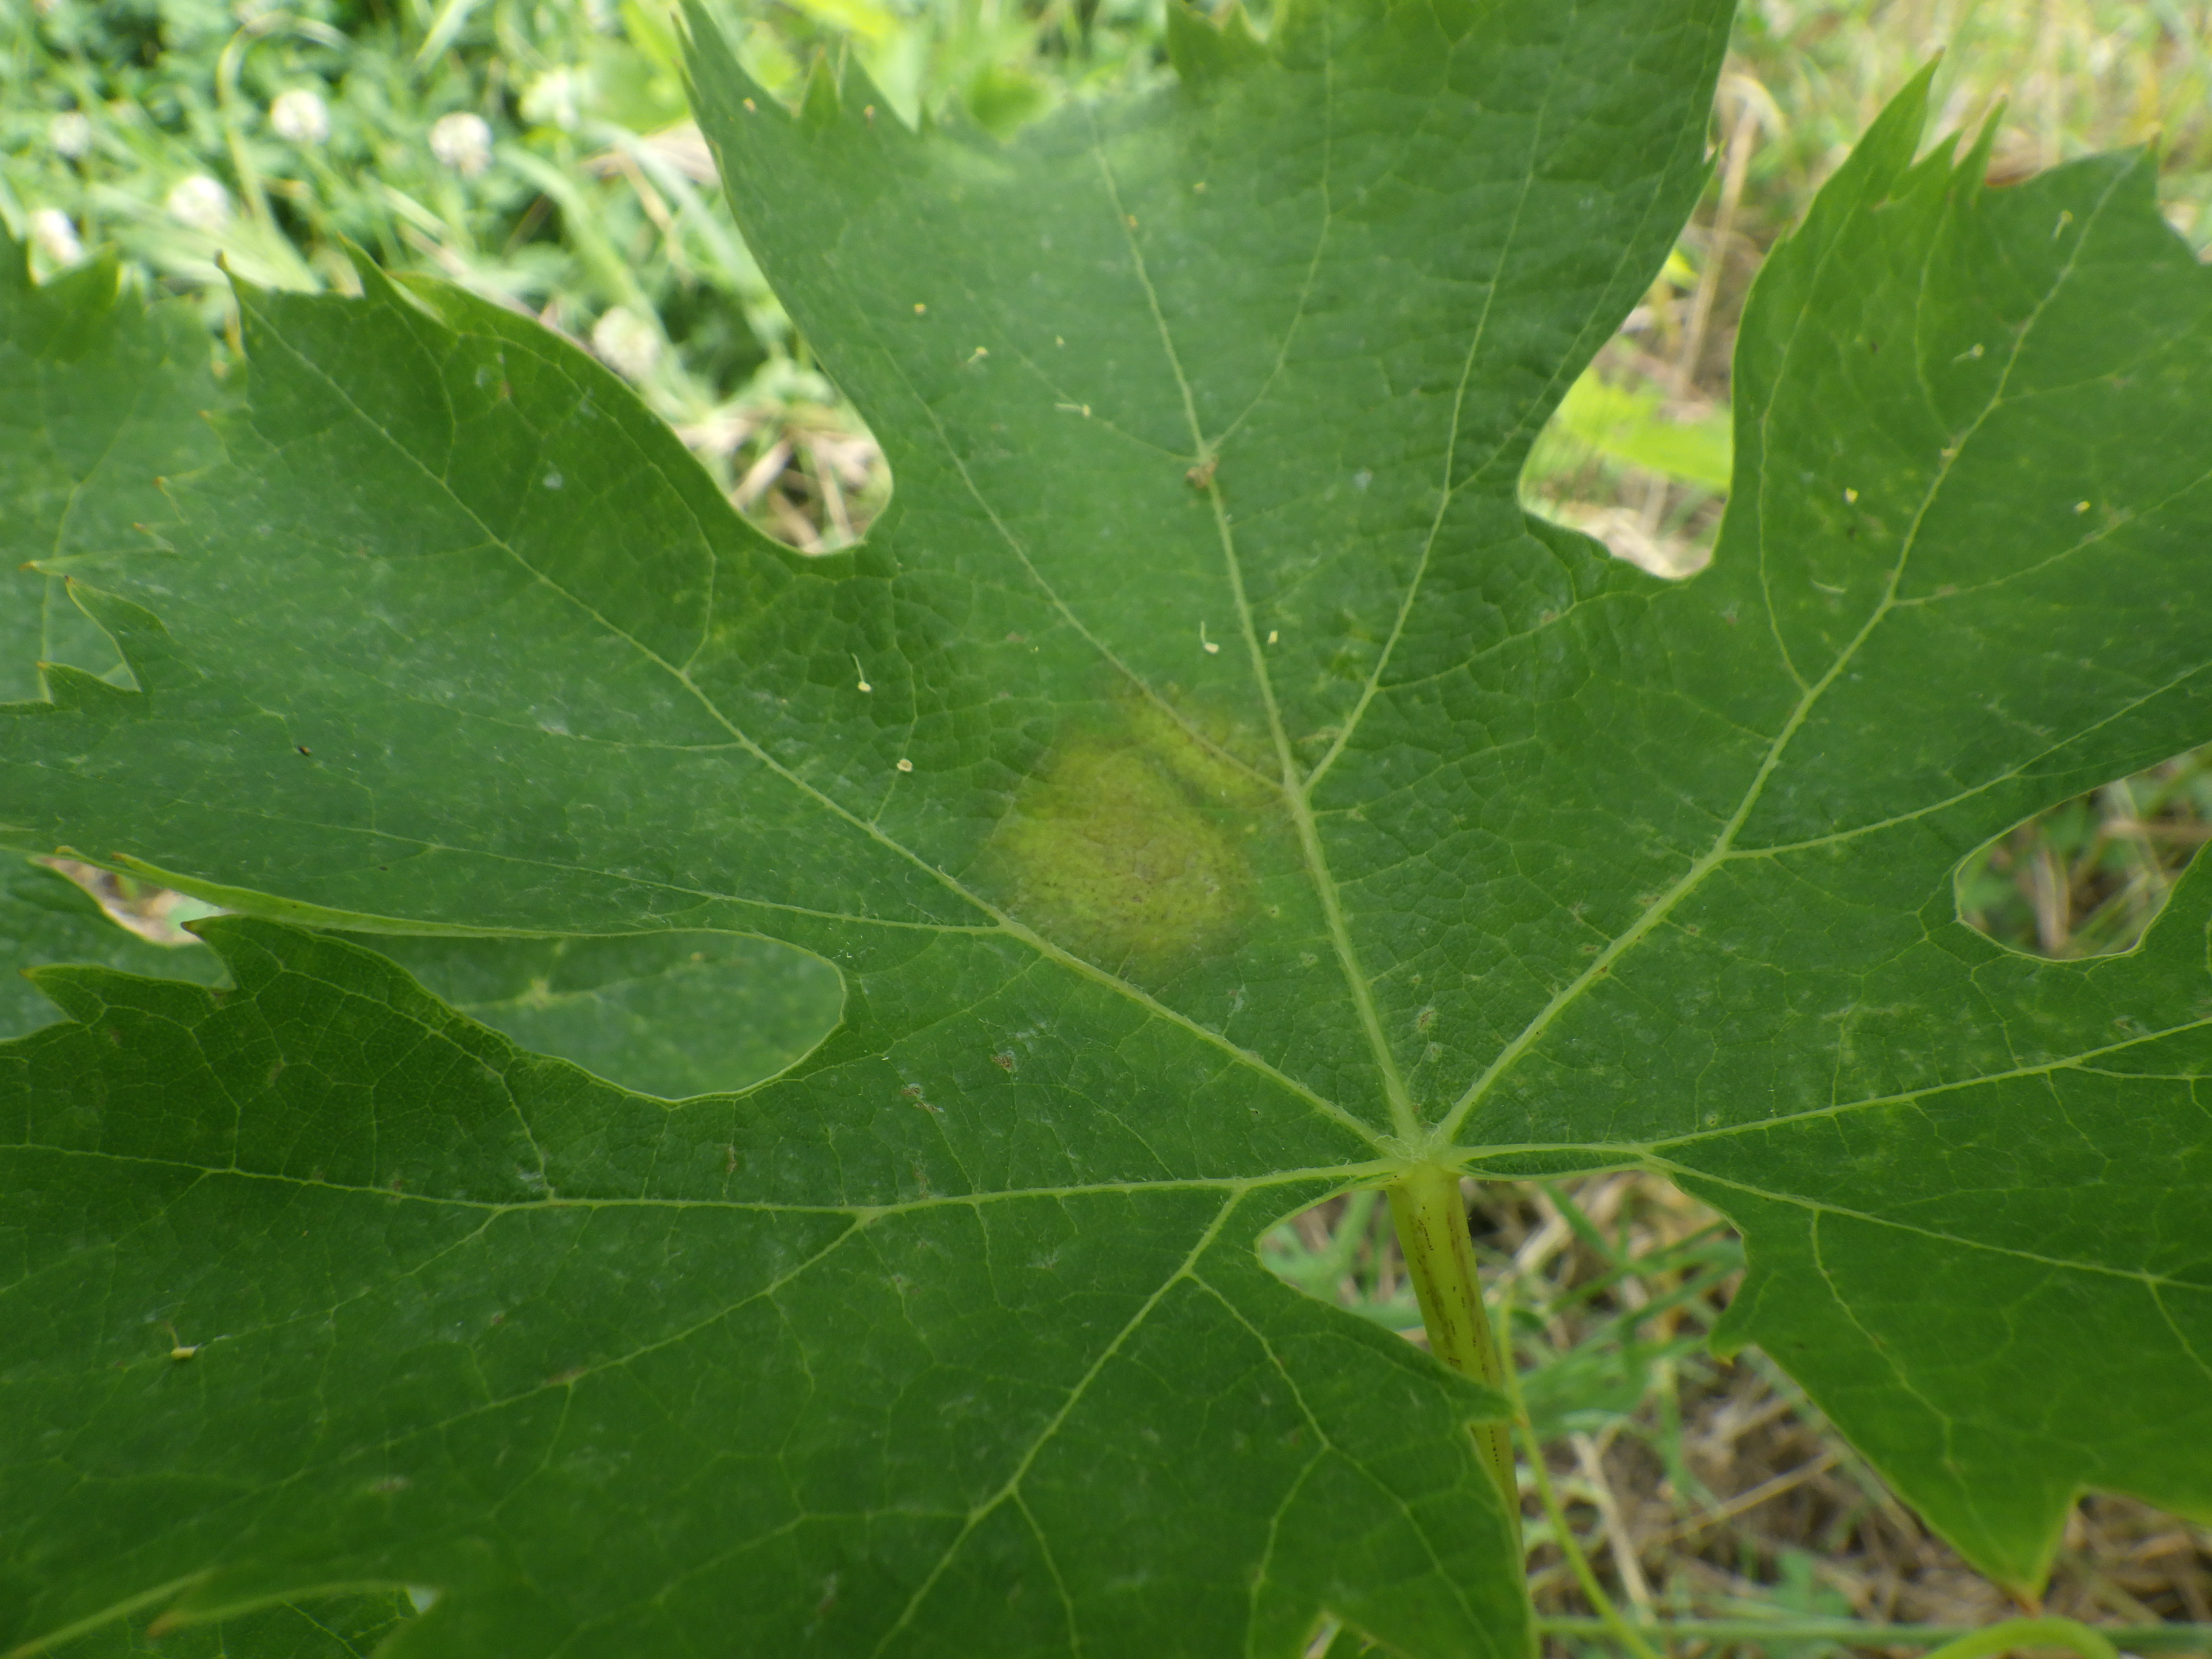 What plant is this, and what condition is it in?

grapevine, downy mildew, mites
